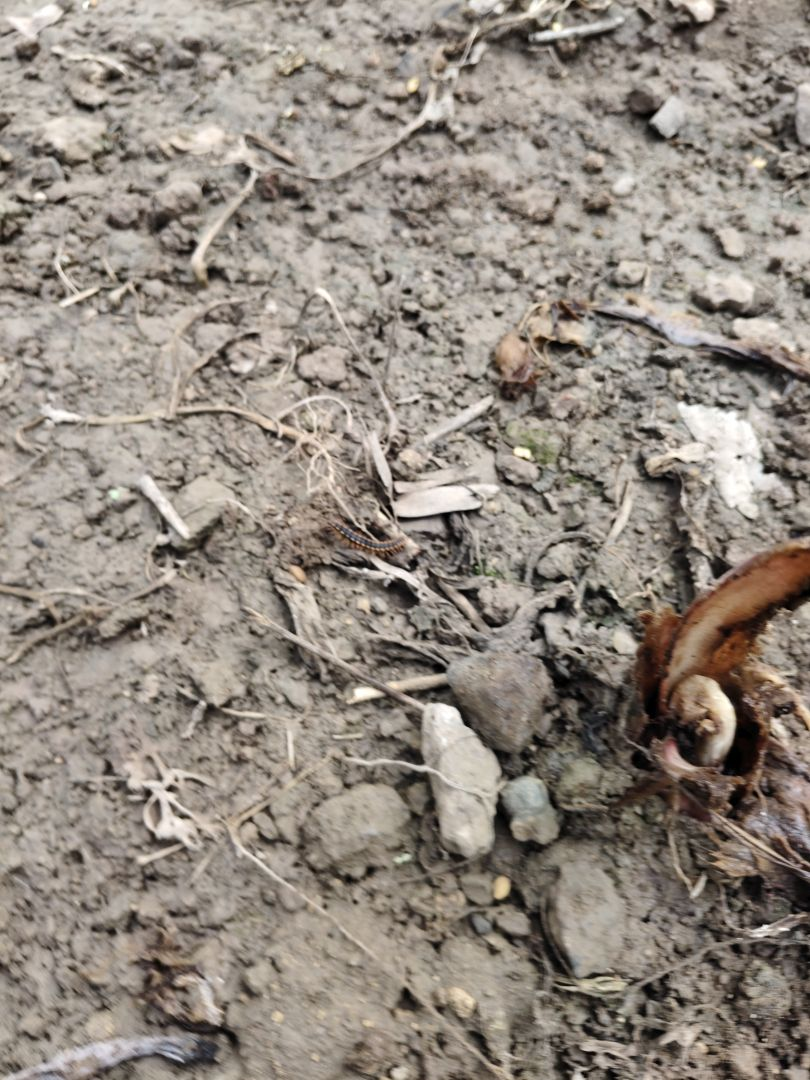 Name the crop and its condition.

taro, root rot
